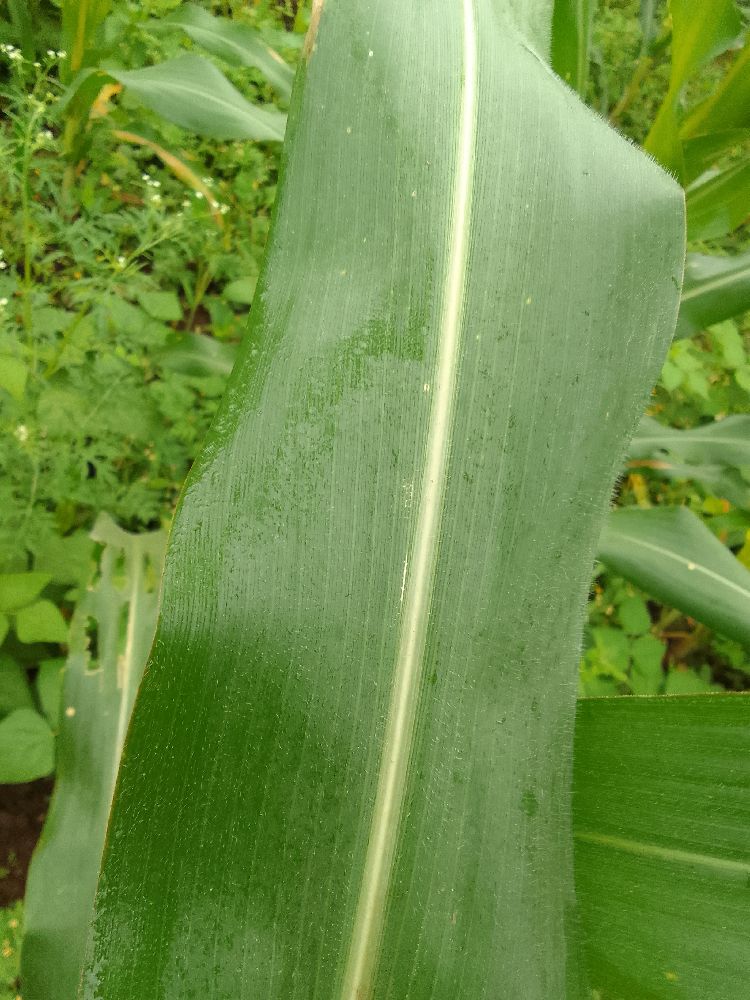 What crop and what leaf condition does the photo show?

maize, healthy
